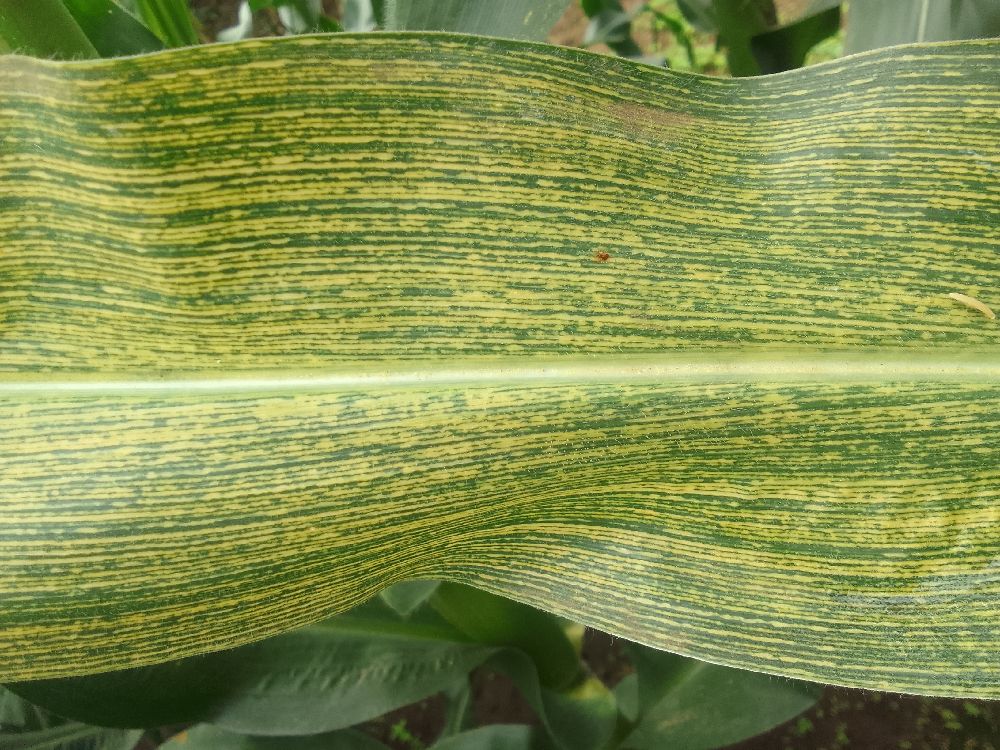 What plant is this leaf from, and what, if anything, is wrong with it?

maize, maize streak virus
